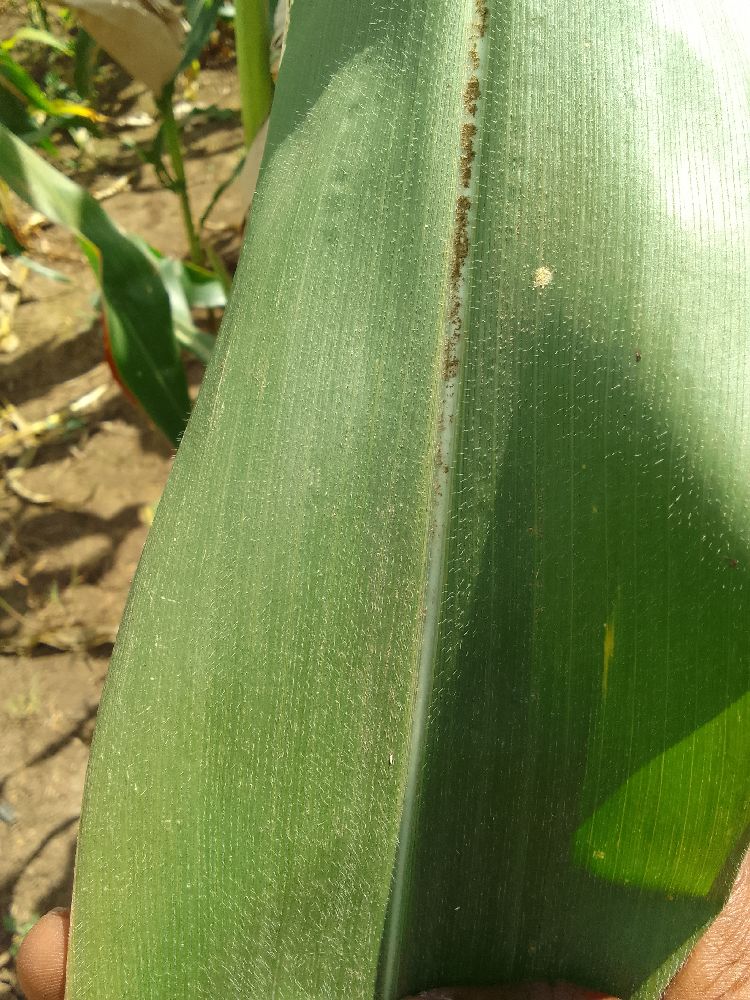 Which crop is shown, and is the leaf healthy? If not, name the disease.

maize, healthy
